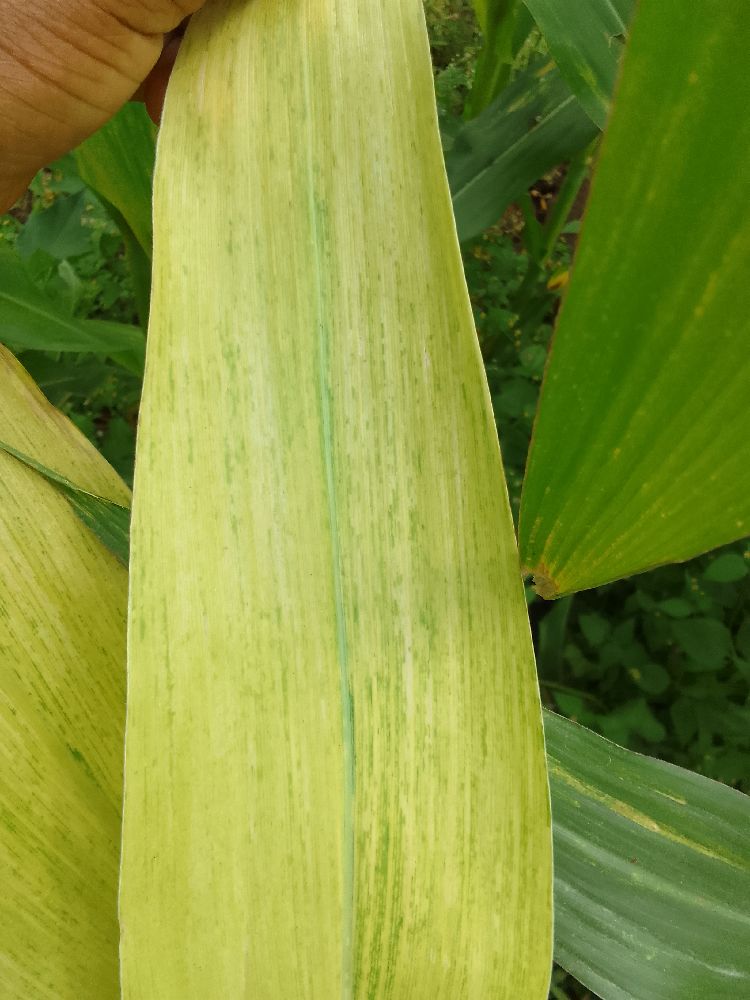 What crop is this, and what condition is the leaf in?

maize, maize lethal necrosis
